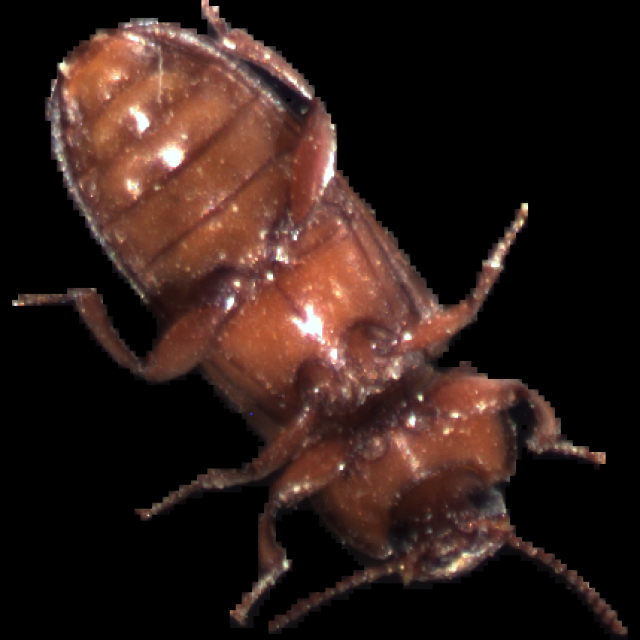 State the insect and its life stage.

mealworm beetle
